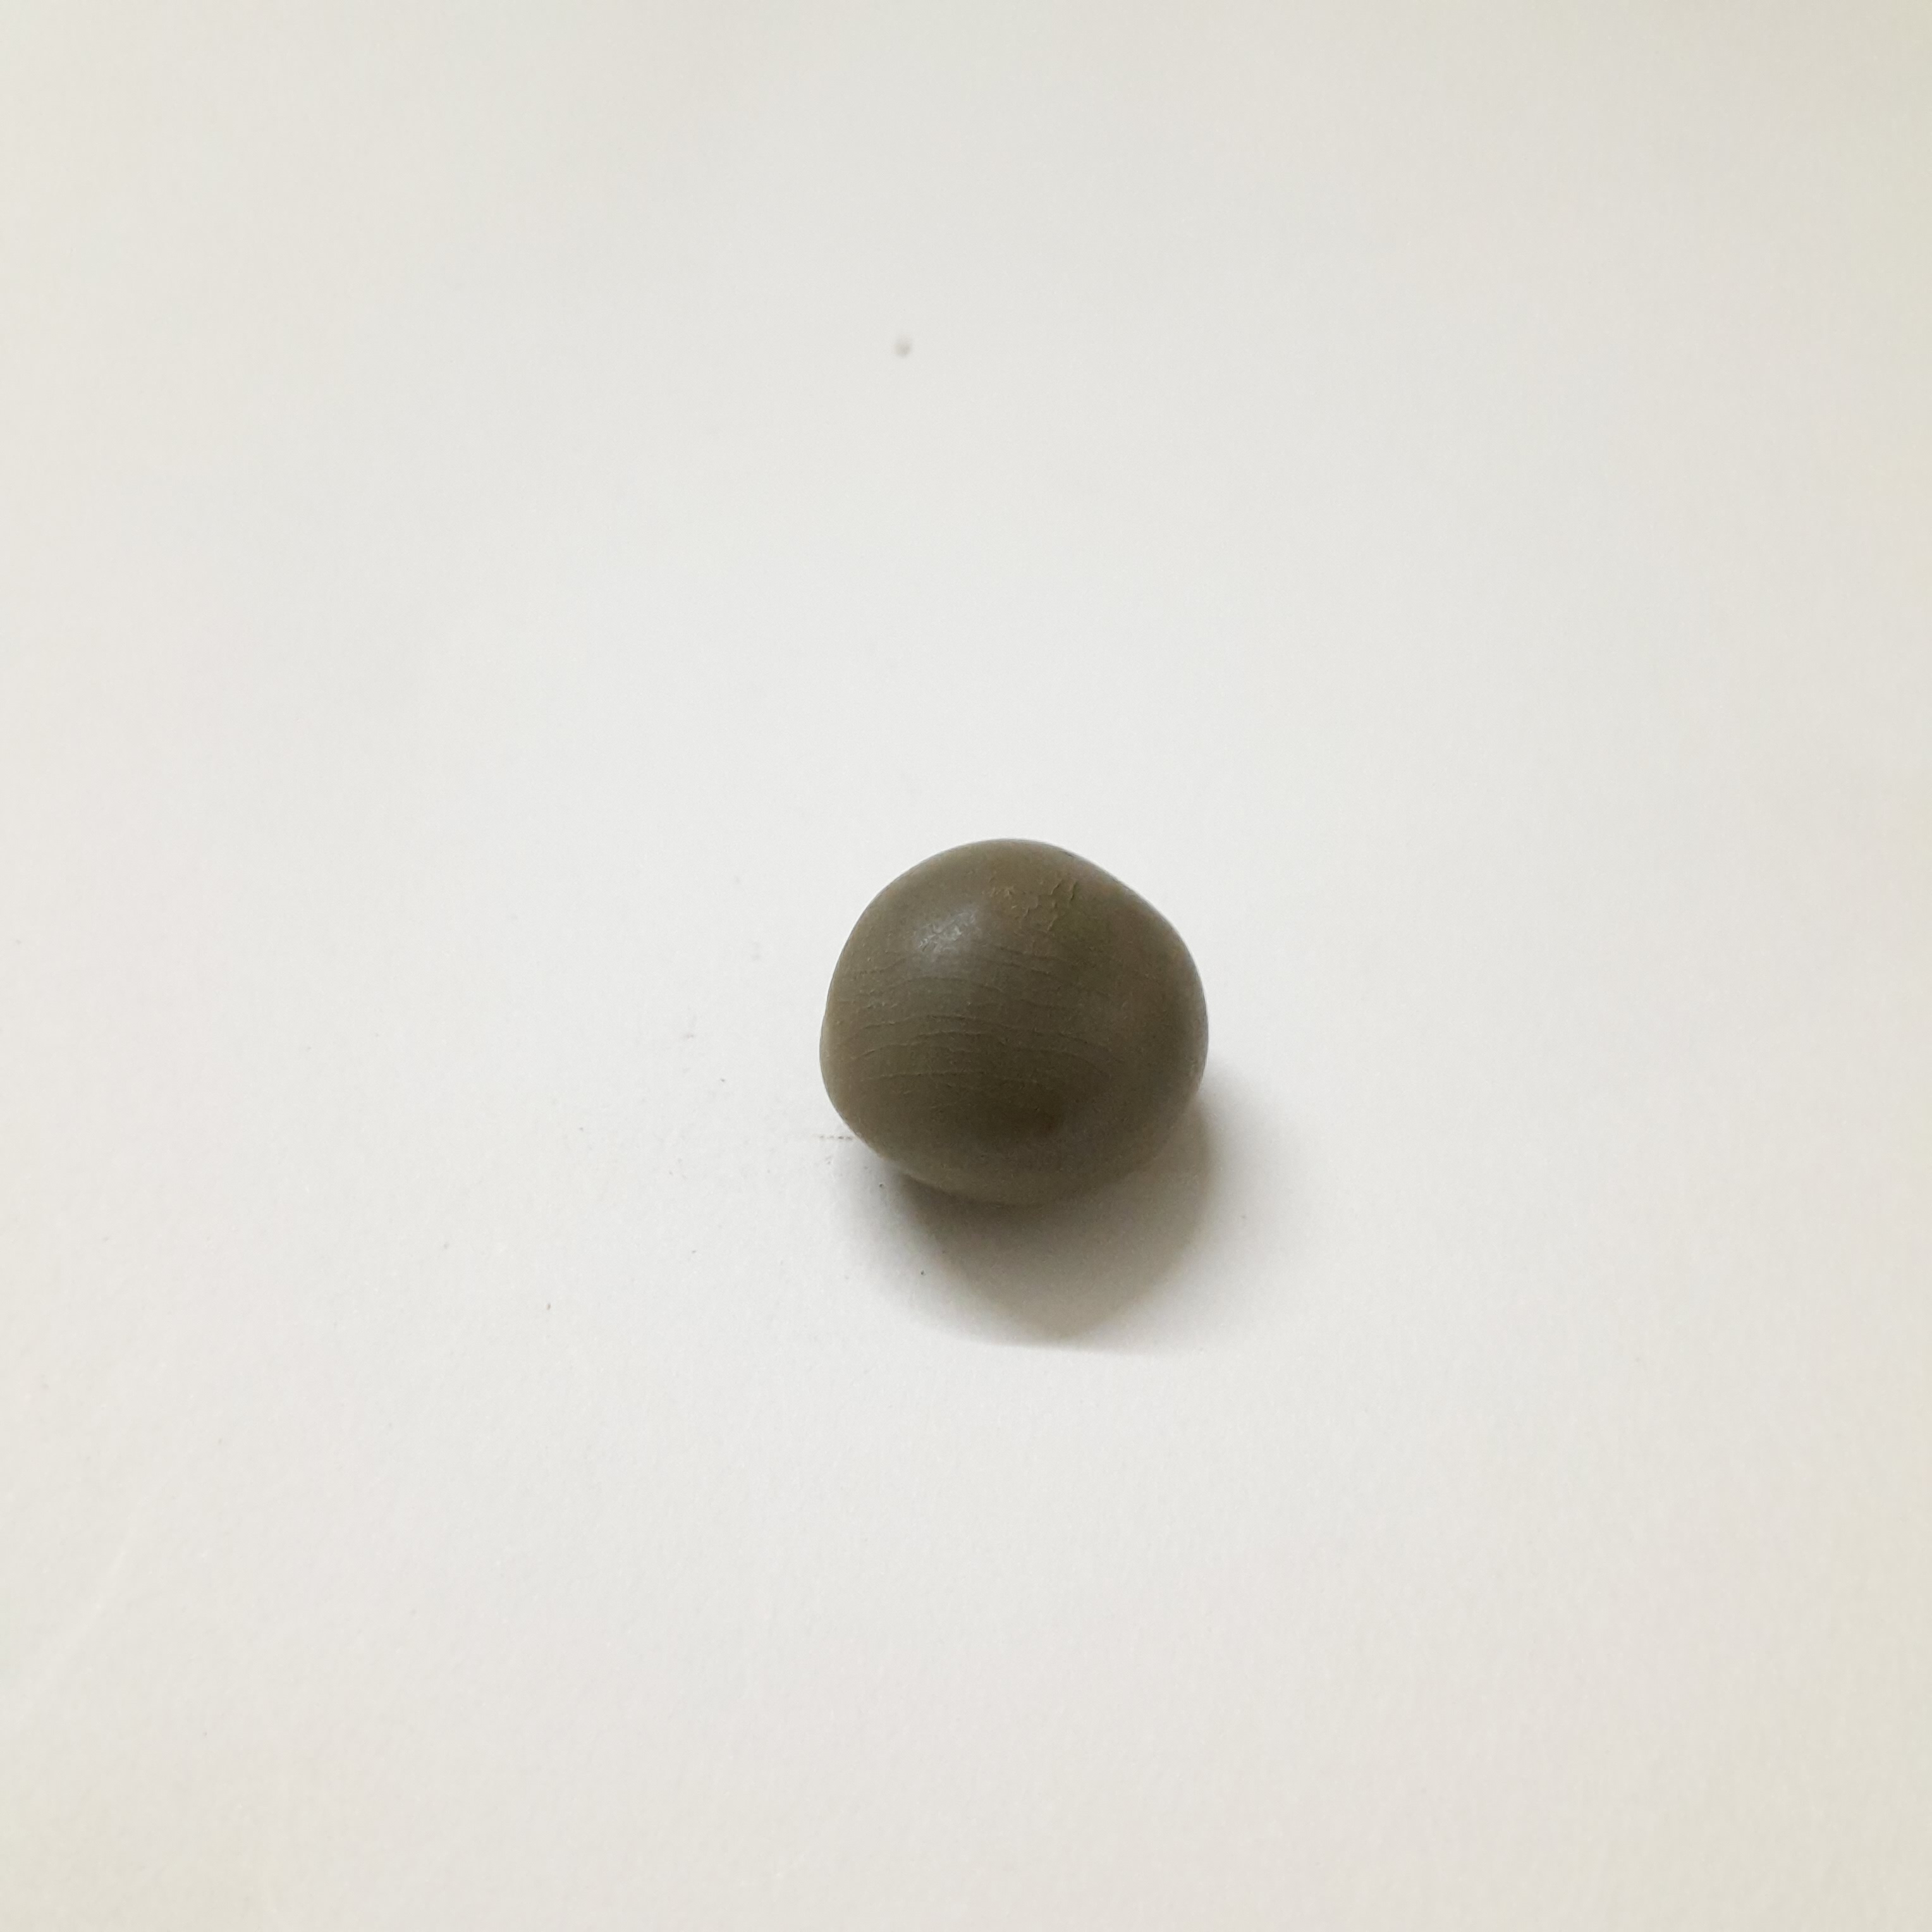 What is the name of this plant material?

sagargota
